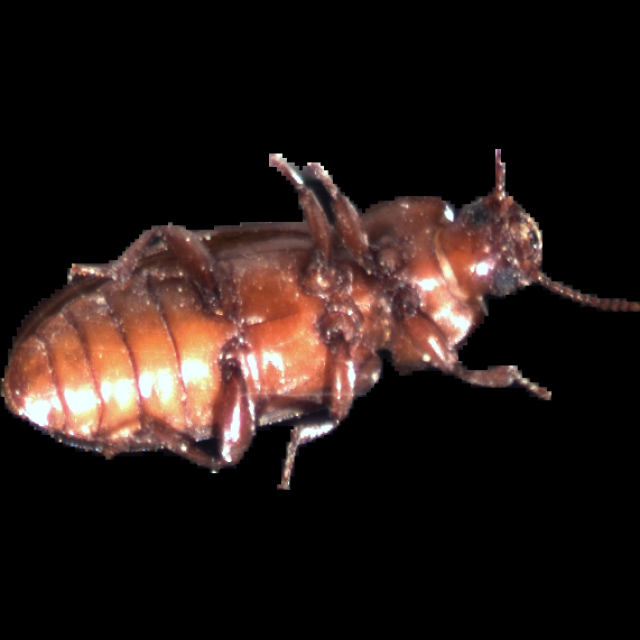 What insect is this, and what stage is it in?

mealworm beetle
